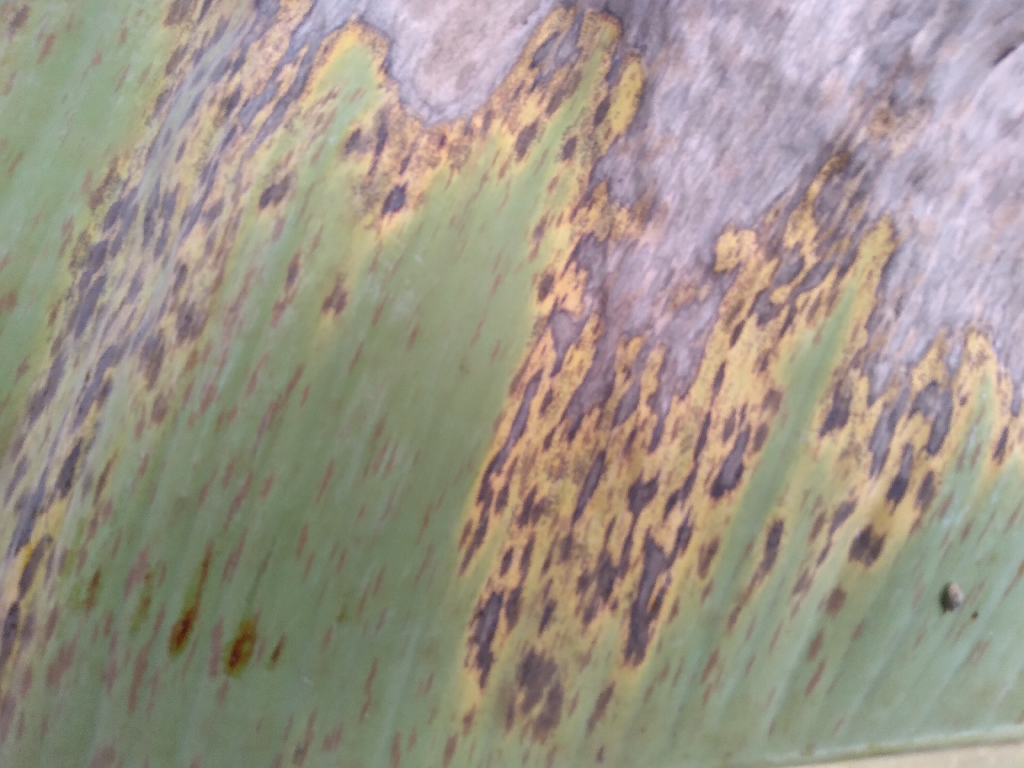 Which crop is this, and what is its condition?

banana, black sigatoka
